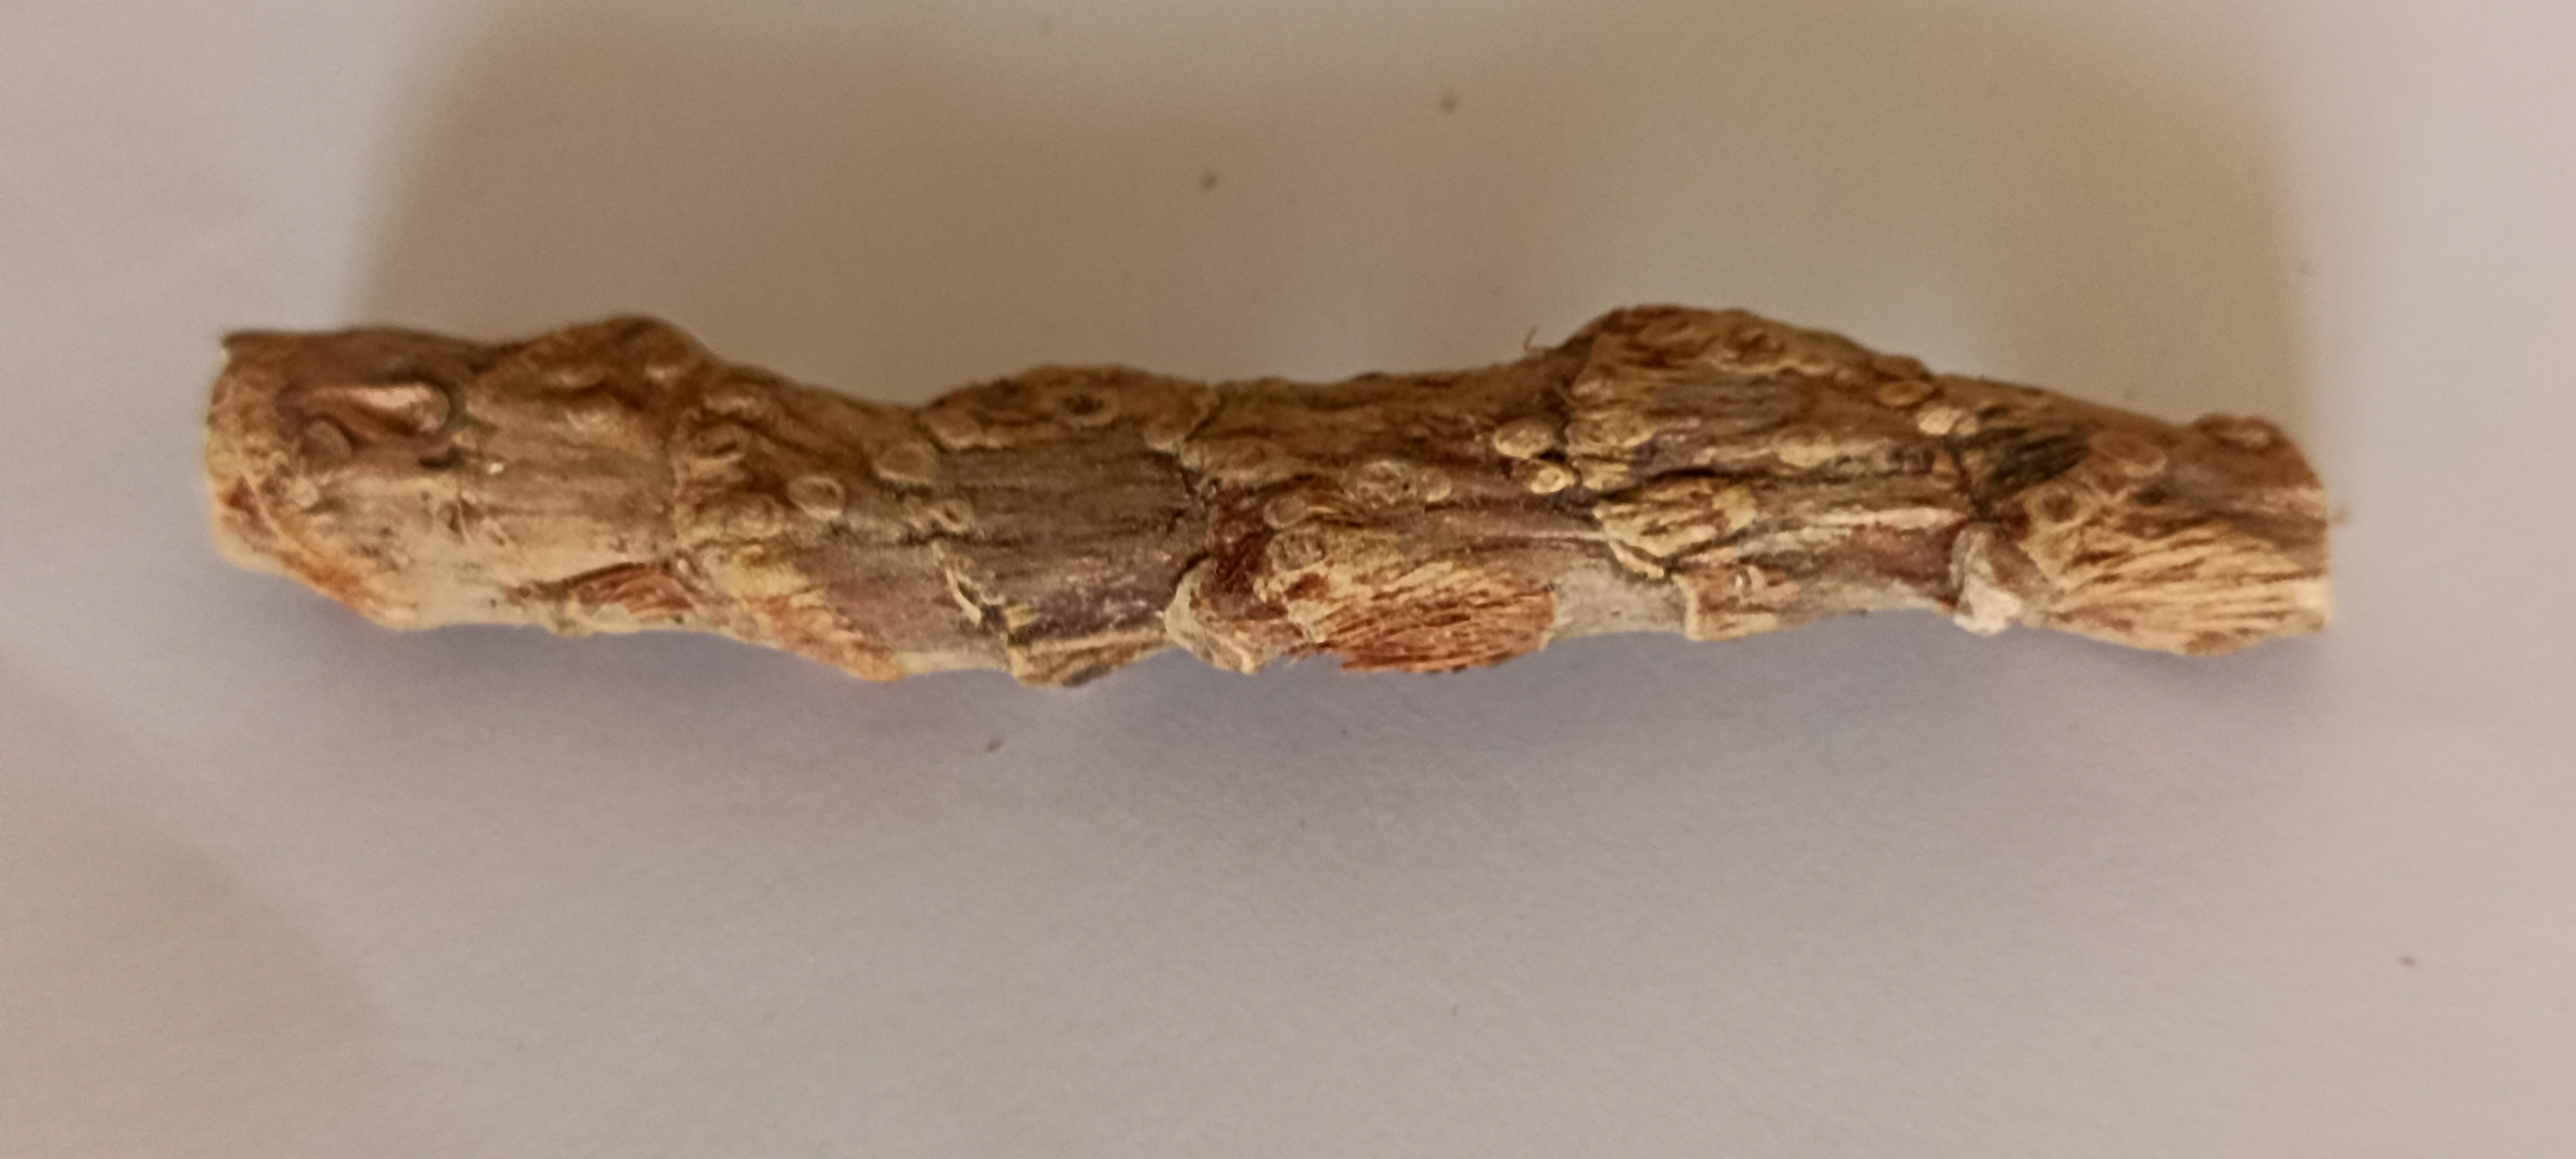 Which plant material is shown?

vekhand
